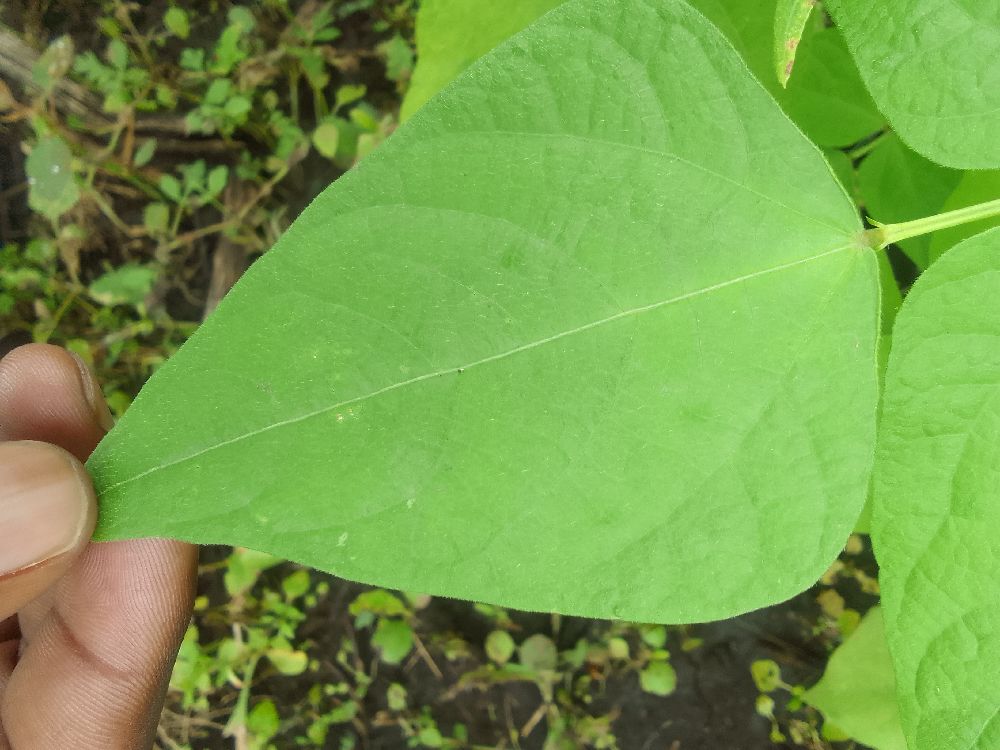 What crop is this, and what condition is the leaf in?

common bean, healthy
